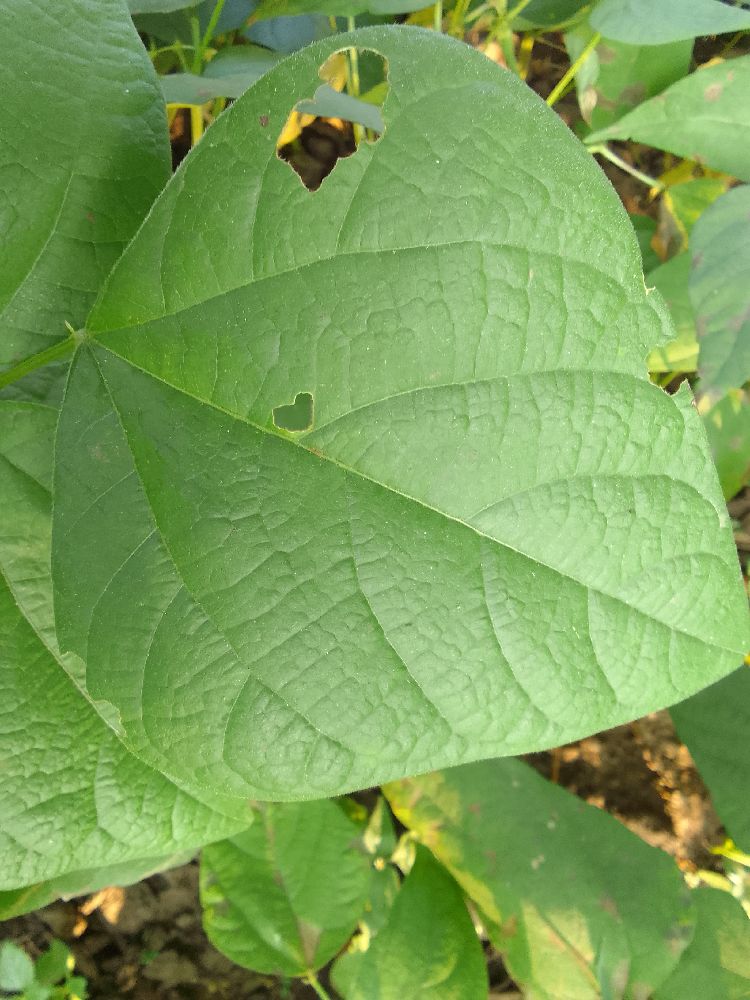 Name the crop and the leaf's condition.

common bean, healthy
